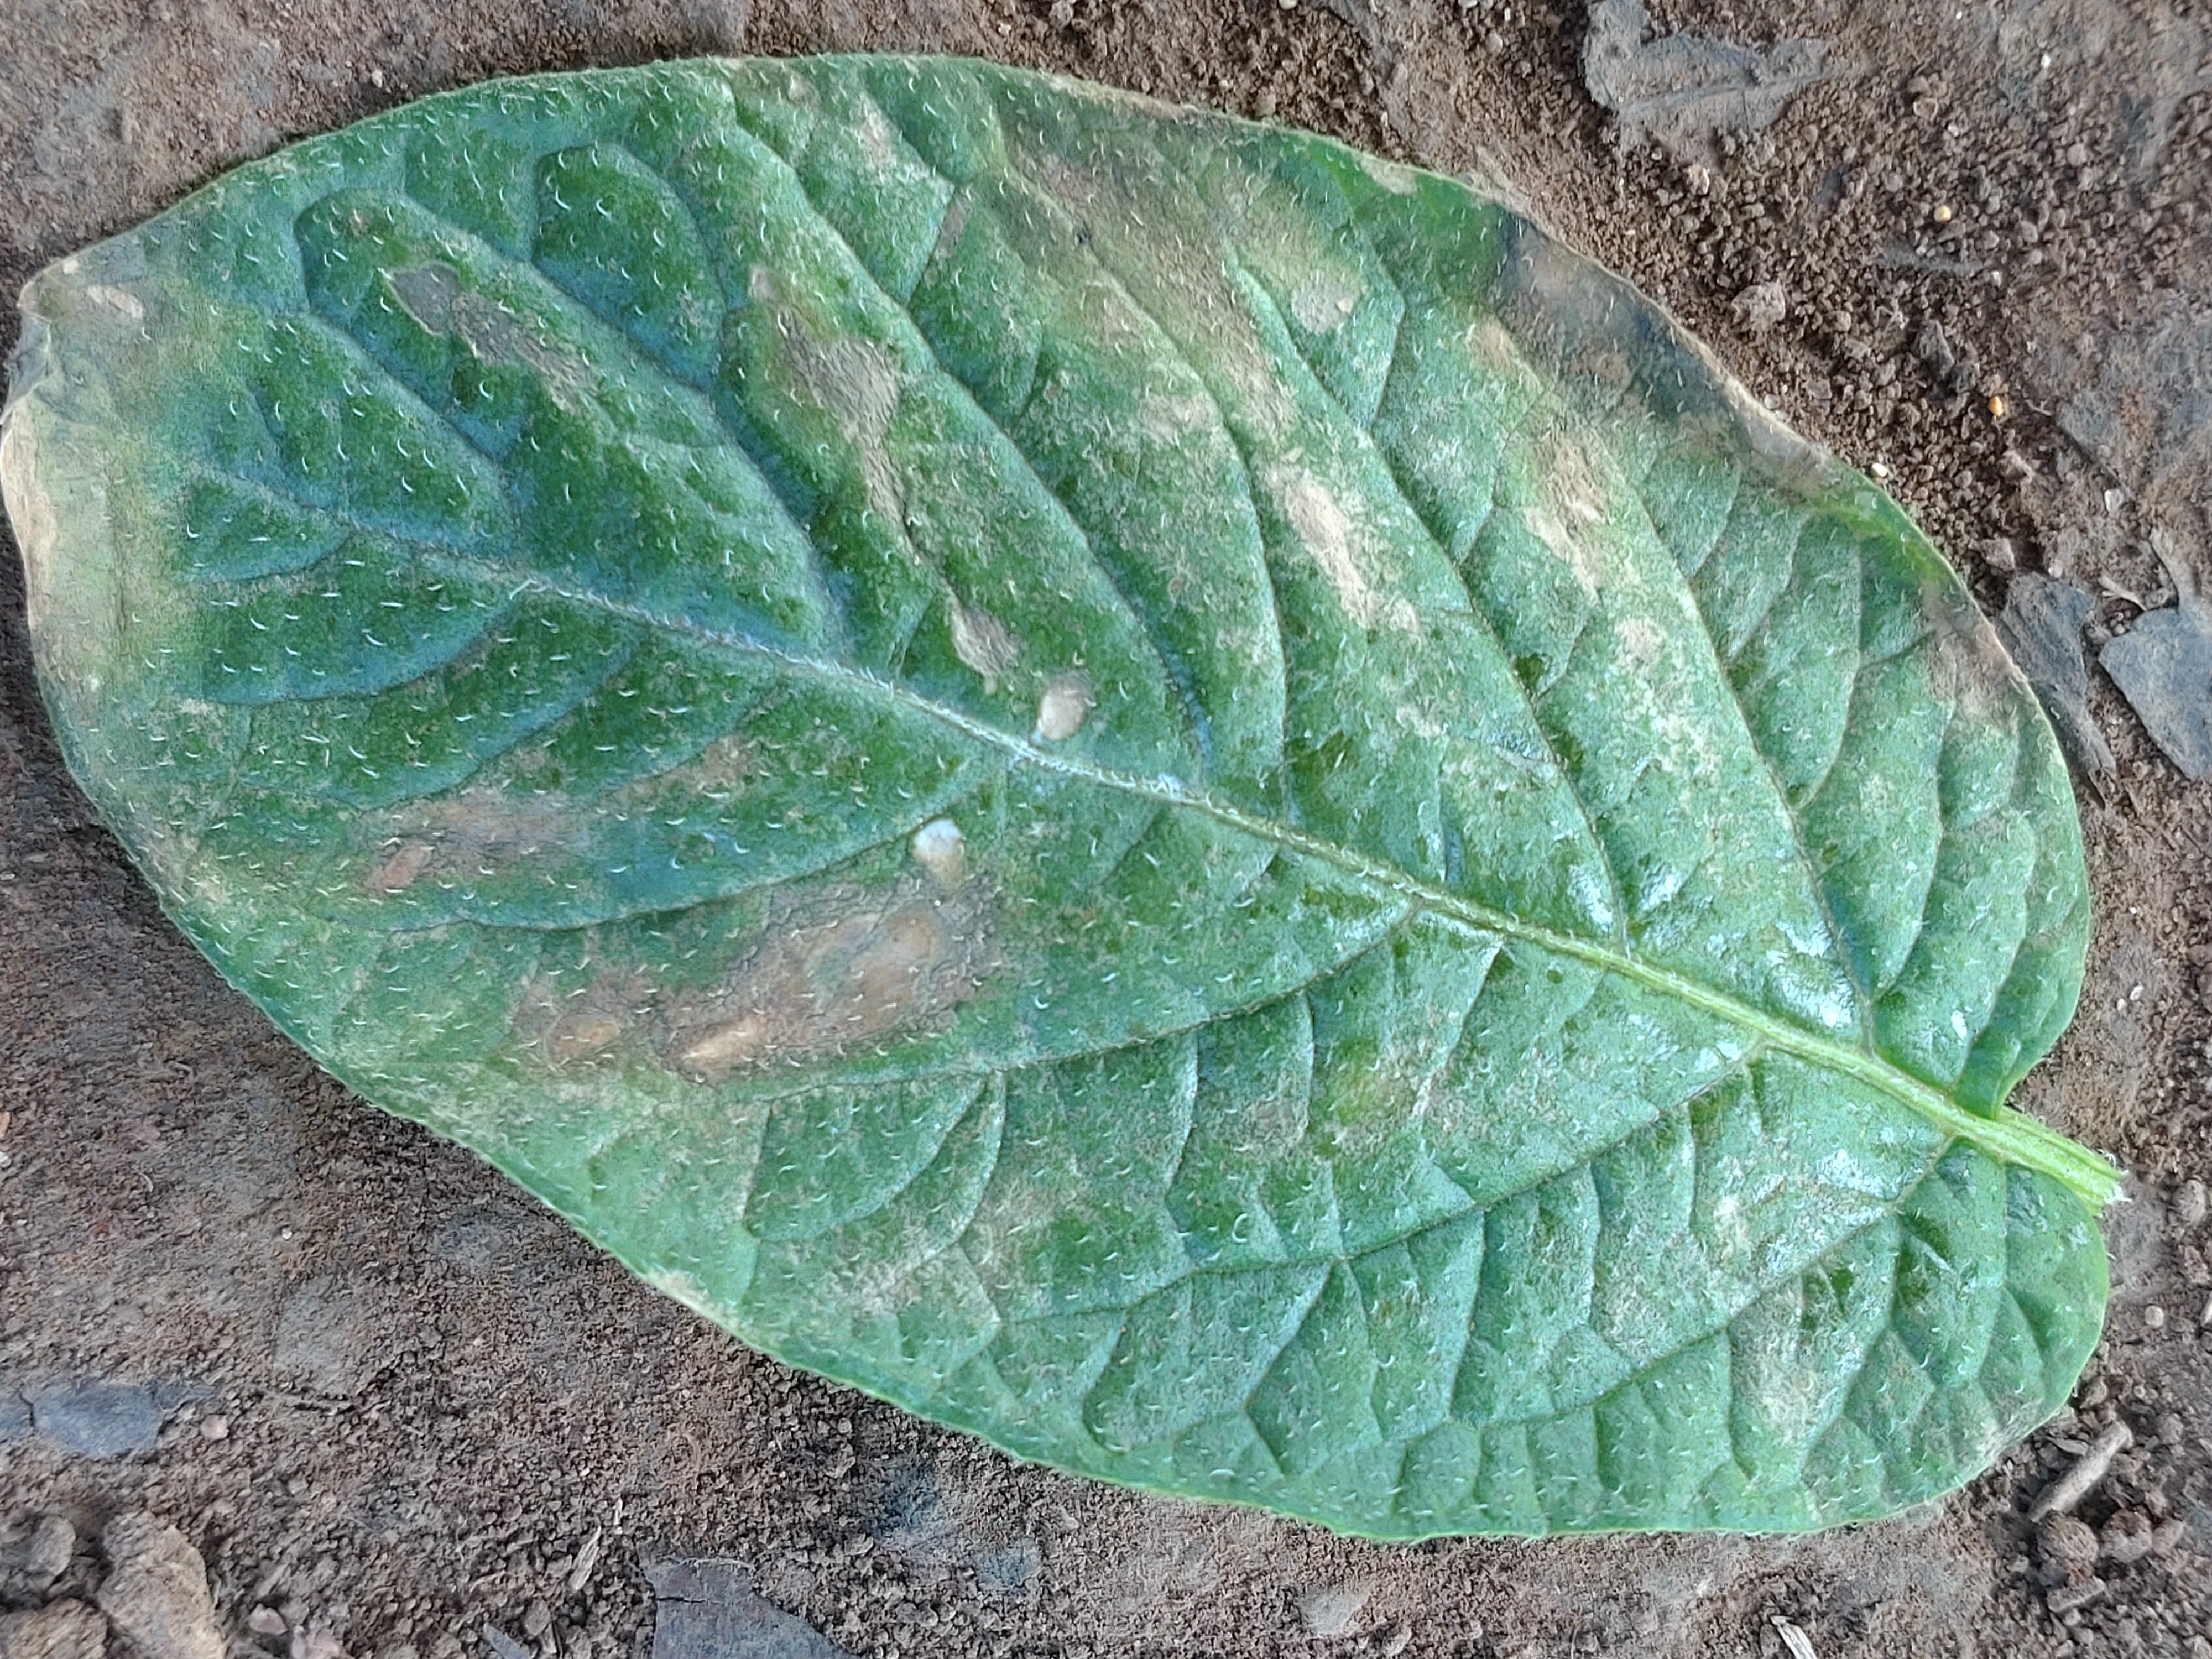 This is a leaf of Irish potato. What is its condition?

early blight
